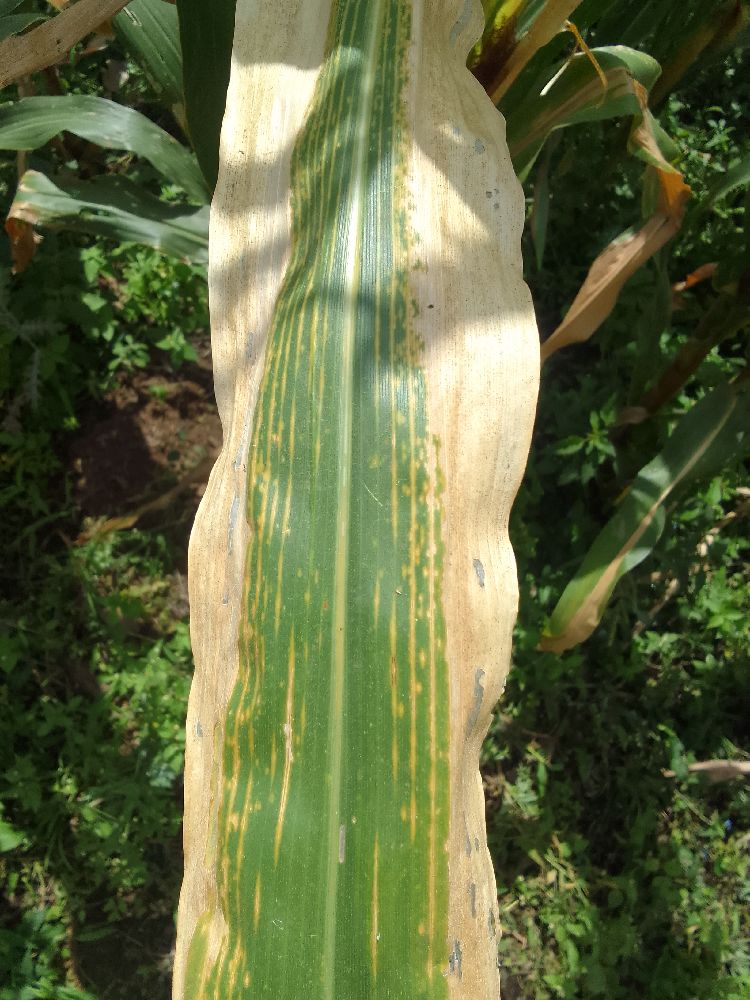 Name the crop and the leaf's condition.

maize, maize lethal necrosis
